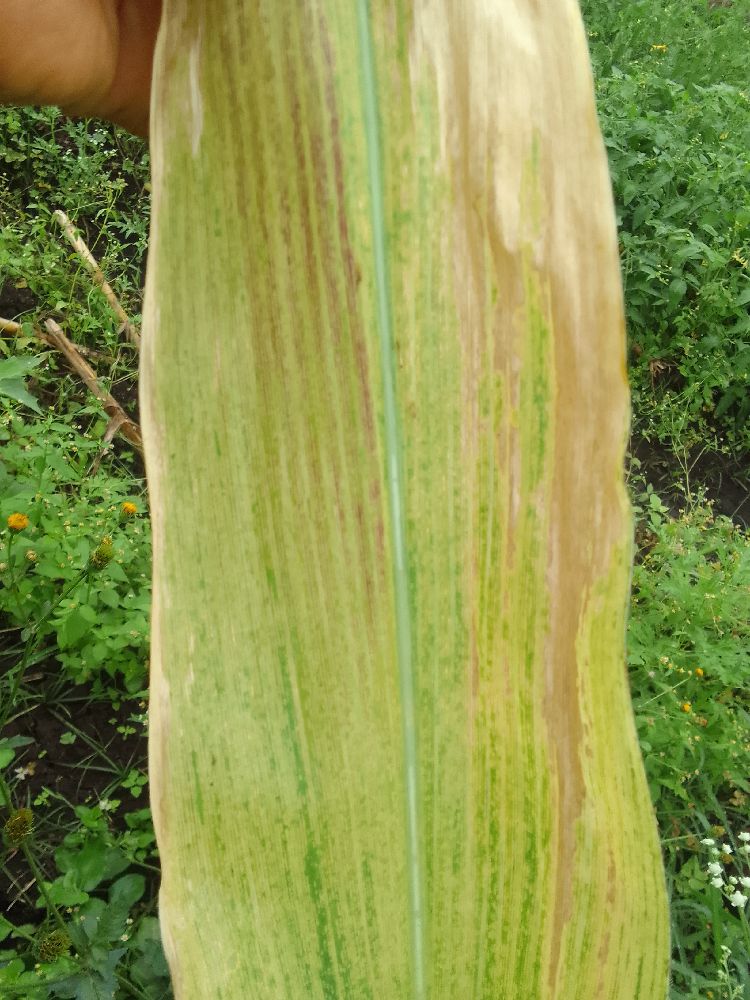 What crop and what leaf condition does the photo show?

maize, maize lethal necrosis
